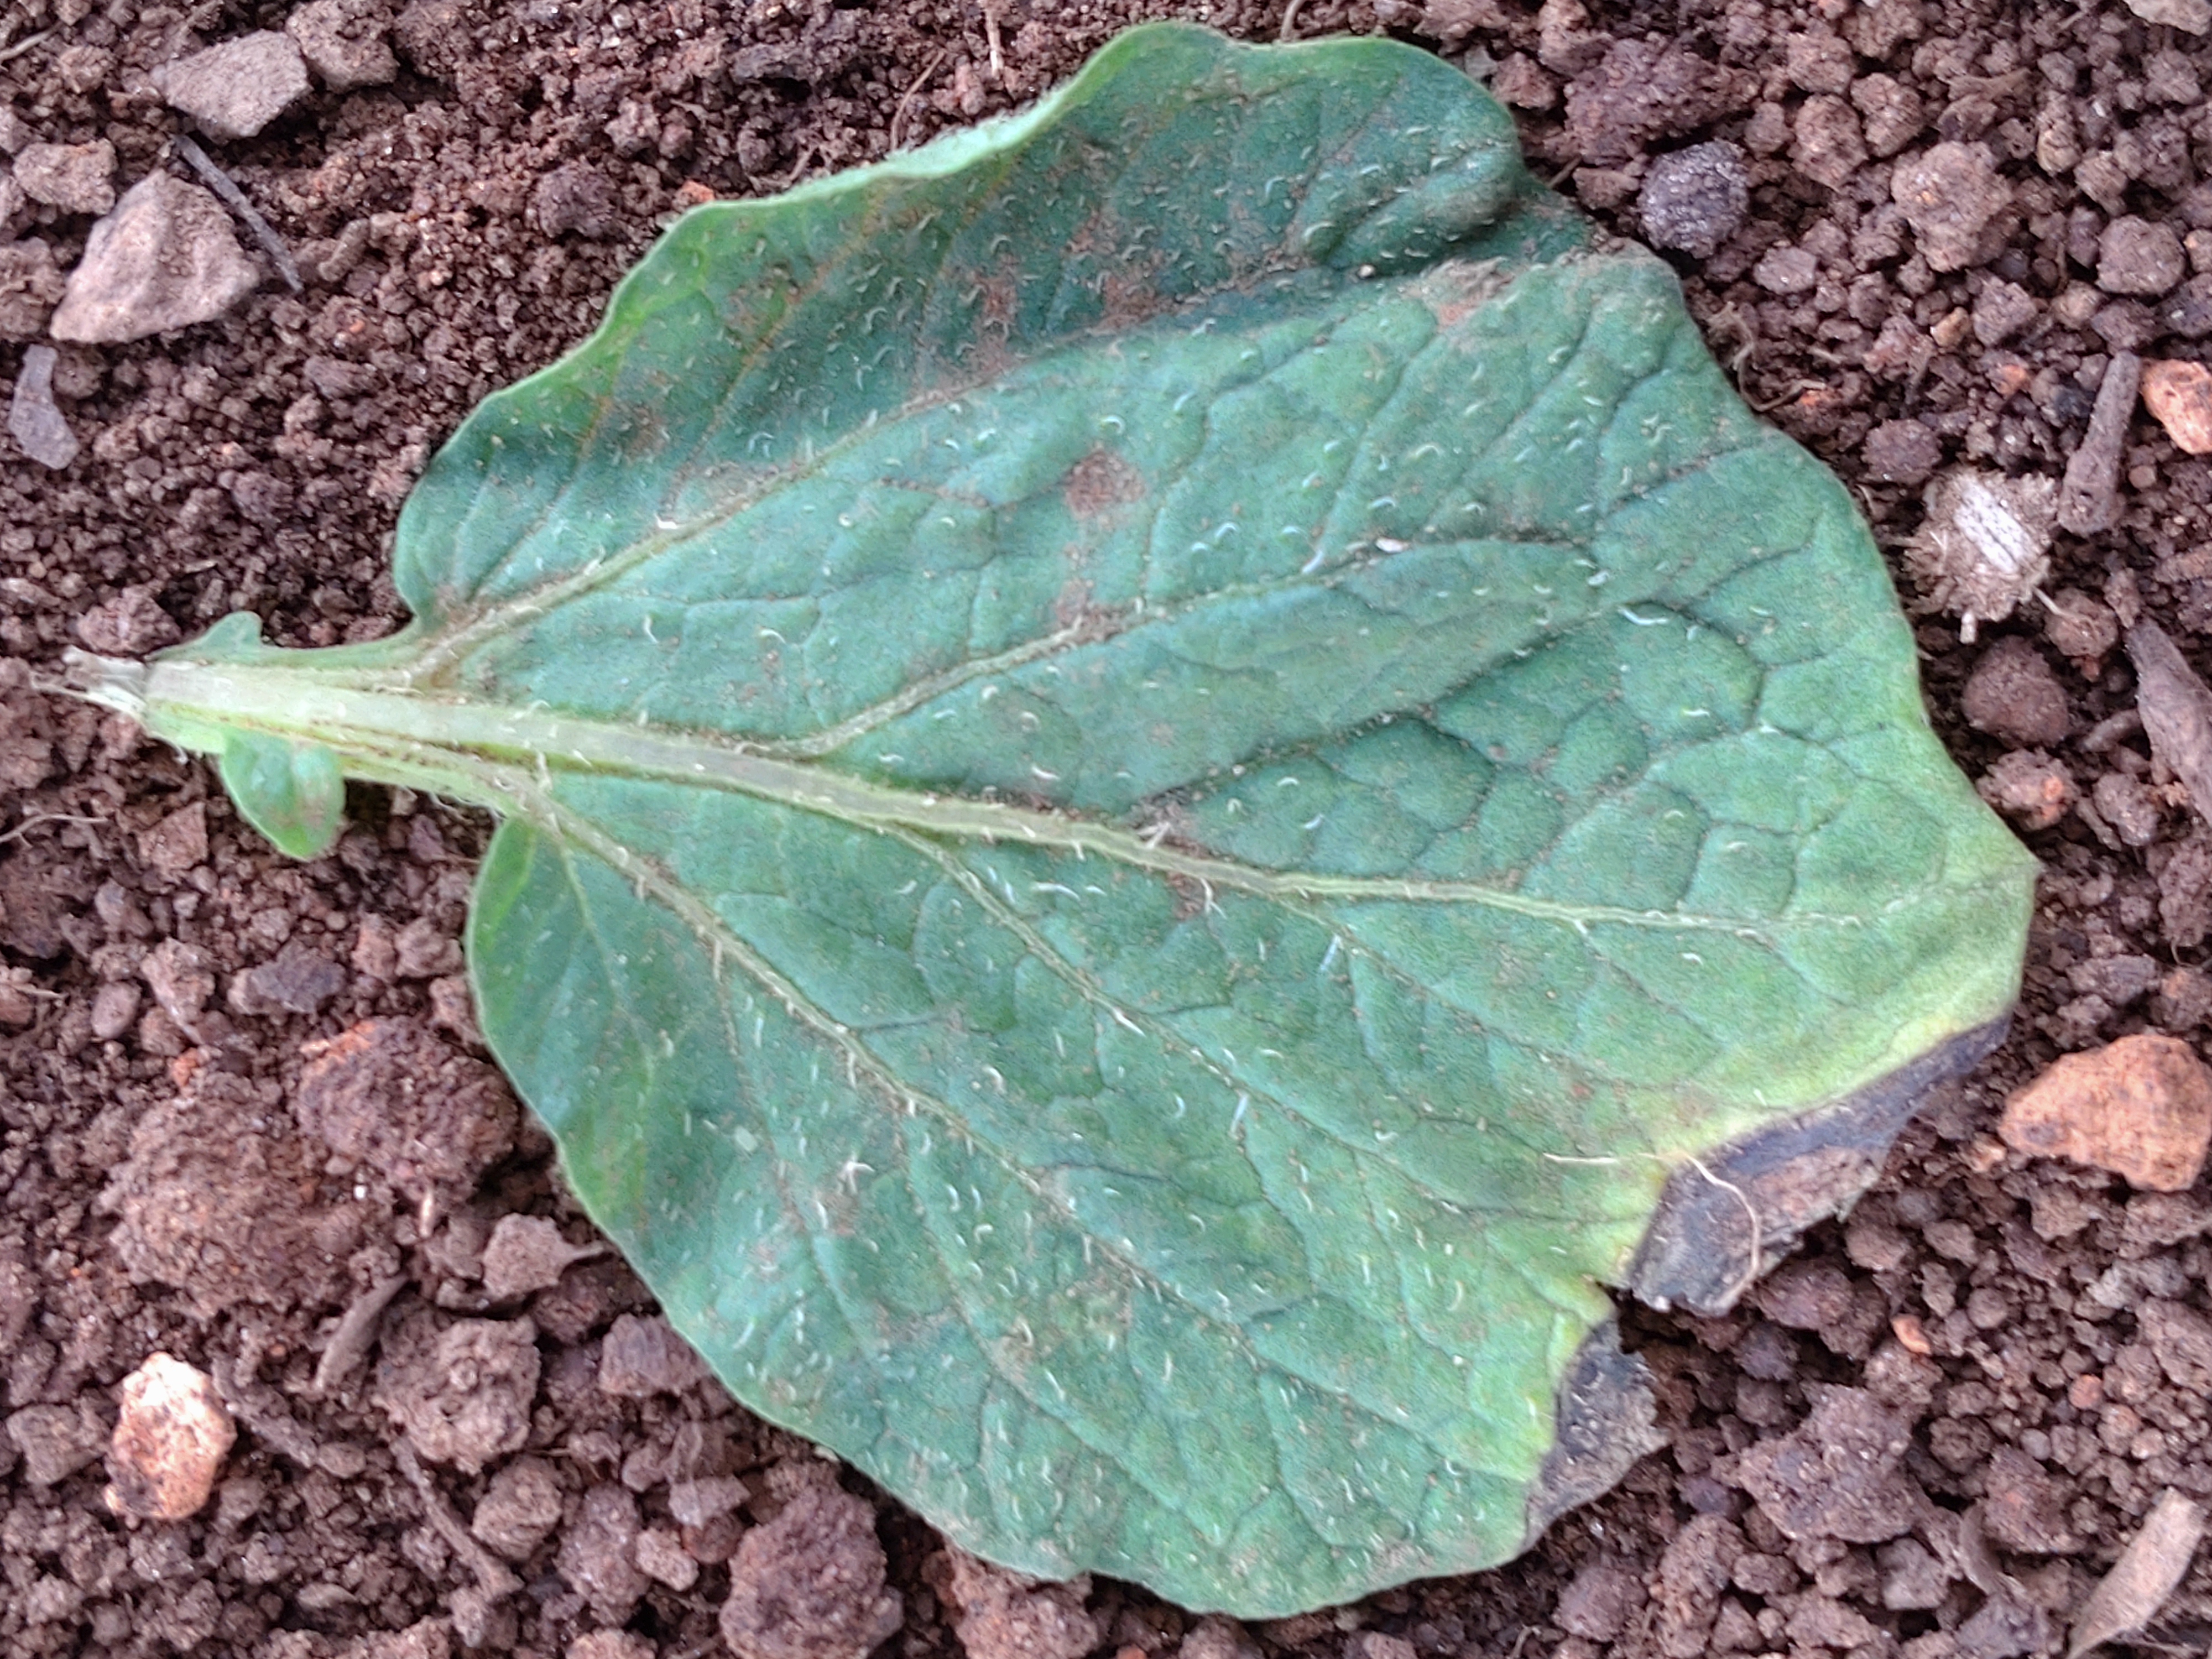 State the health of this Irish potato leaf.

early blight
